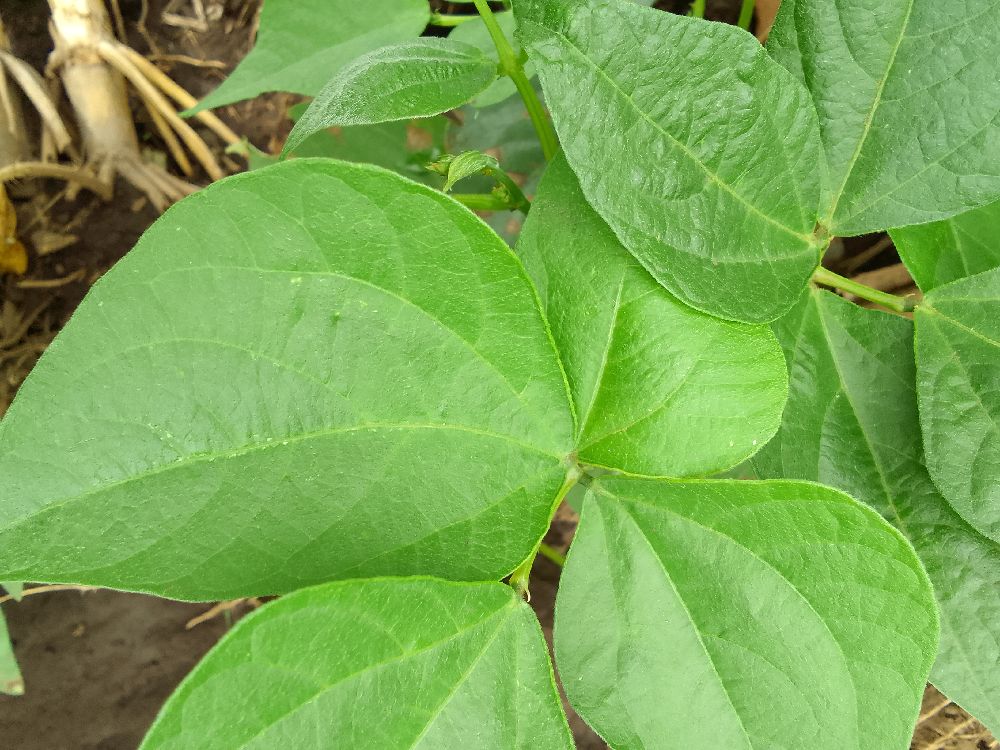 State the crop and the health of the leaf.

common bean, healthy
